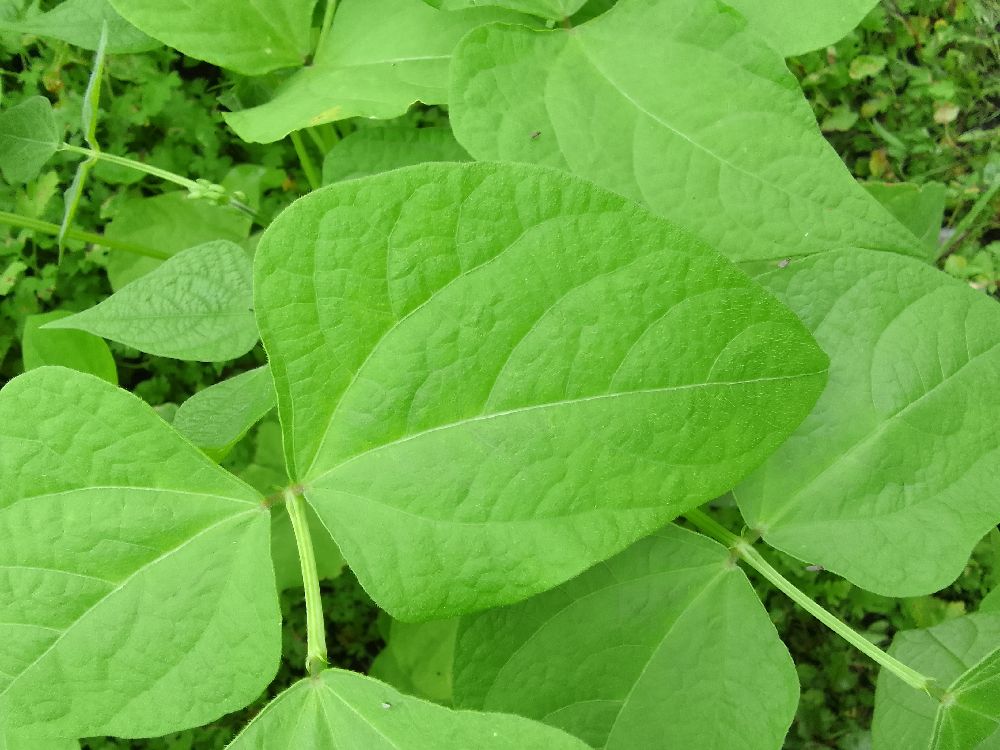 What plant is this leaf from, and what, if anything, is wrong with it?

common bean, healthy
